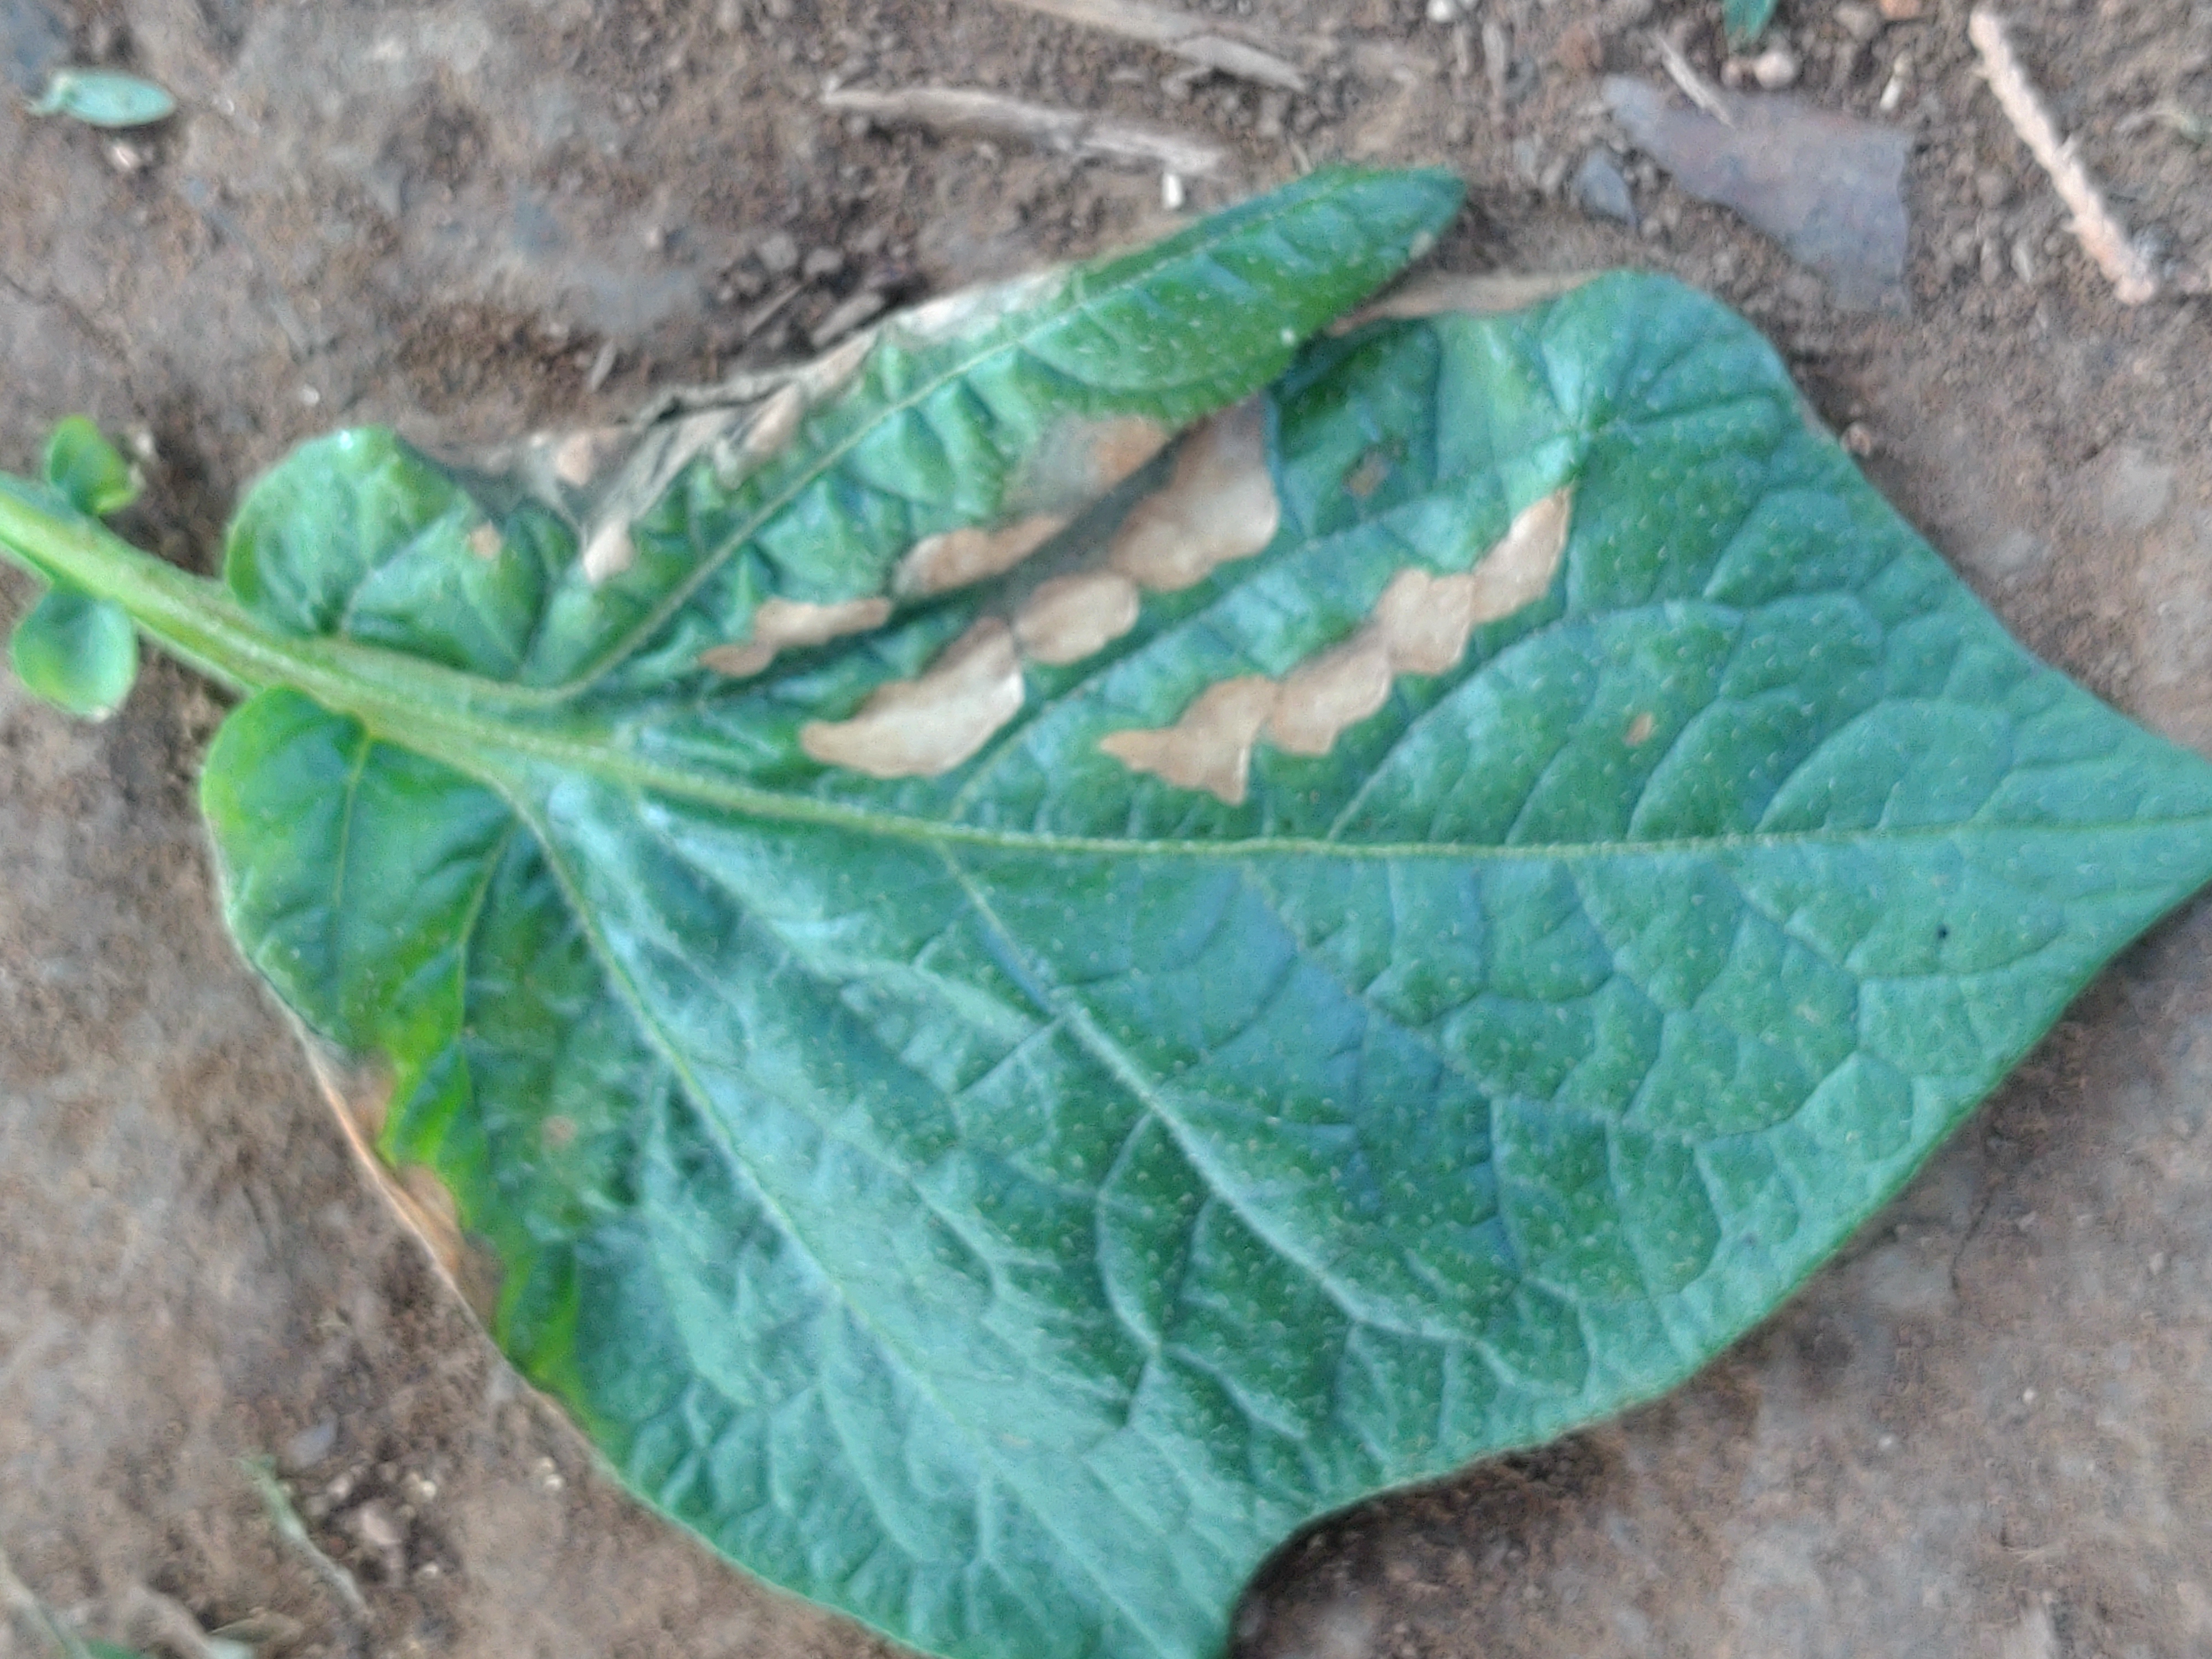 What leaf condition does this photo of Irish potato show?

early blight
